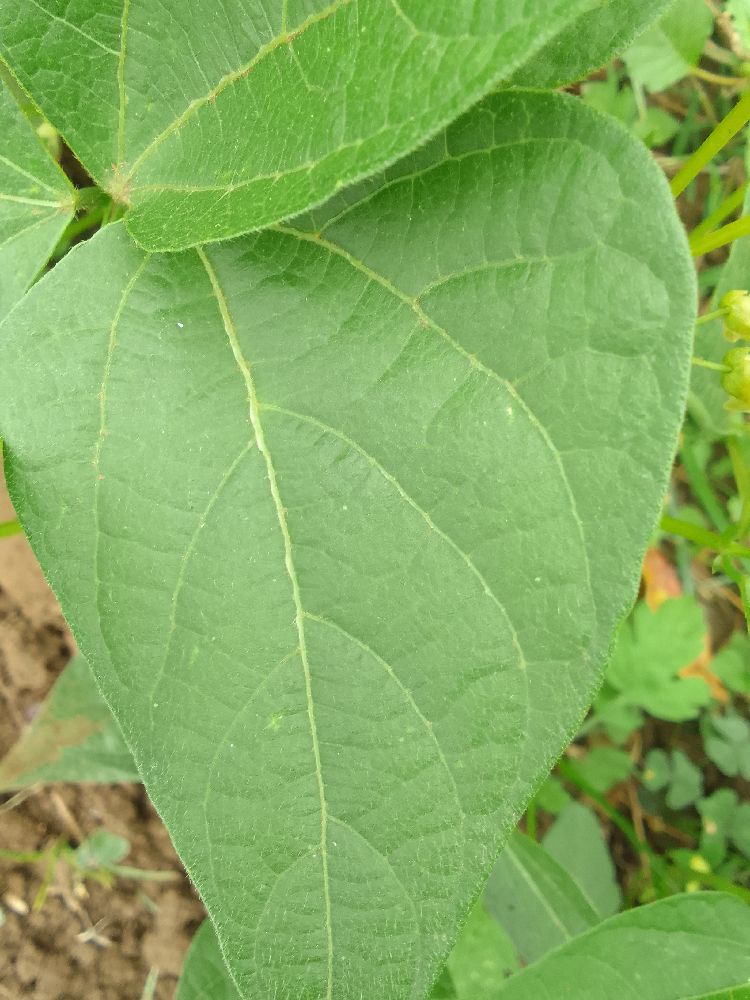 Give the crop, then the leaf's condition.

common bean, healthy
